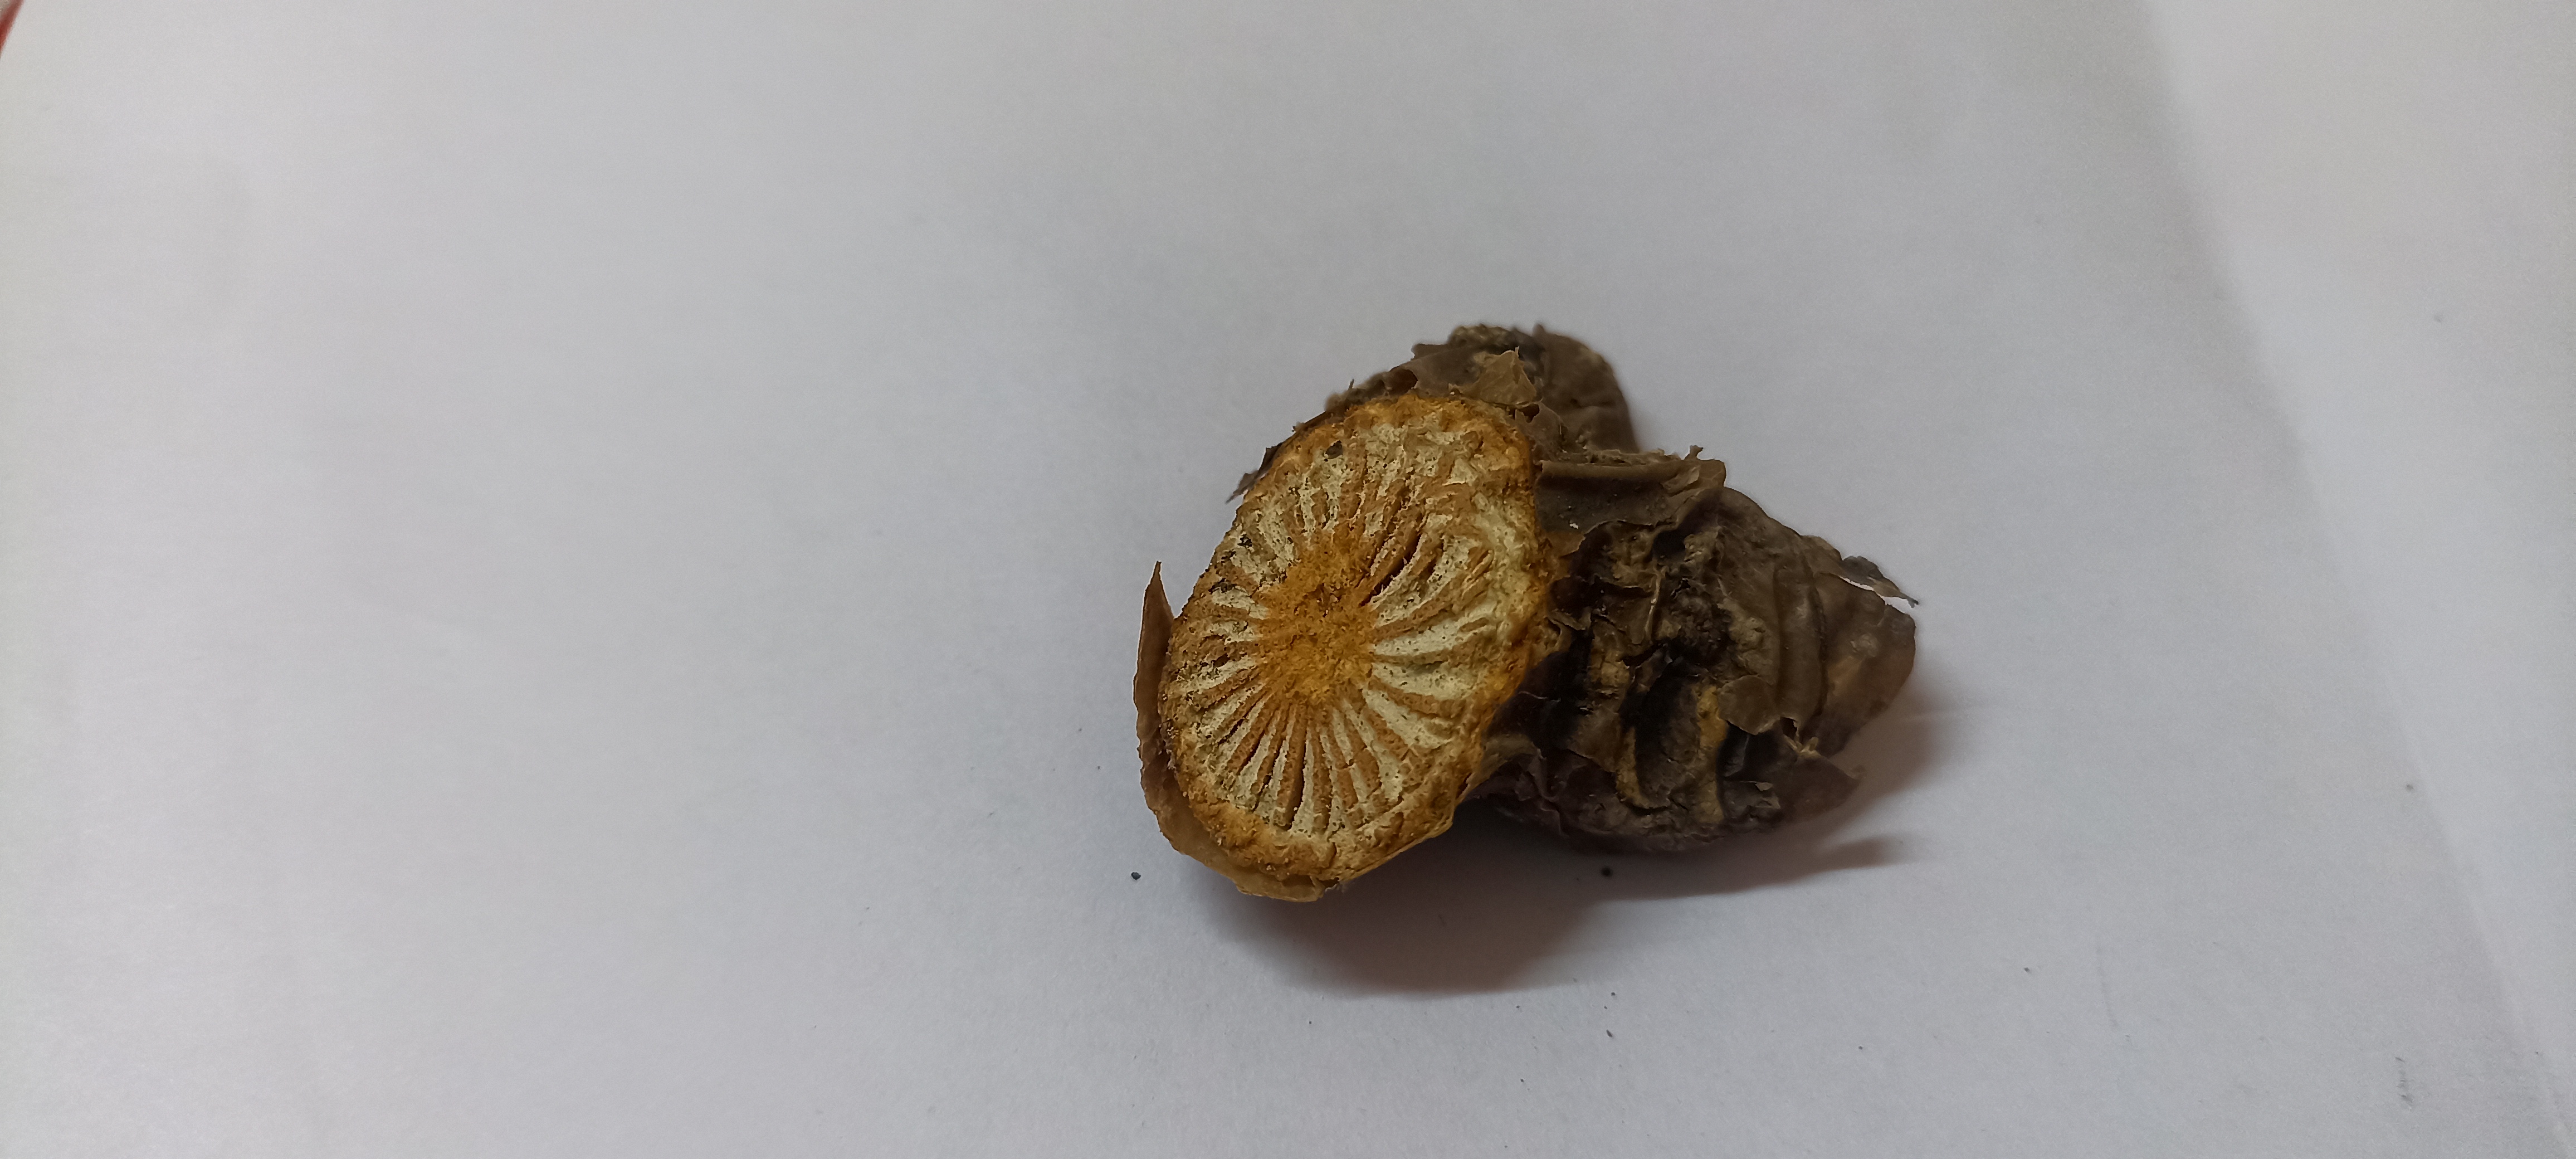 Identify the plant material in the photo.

gulvel
